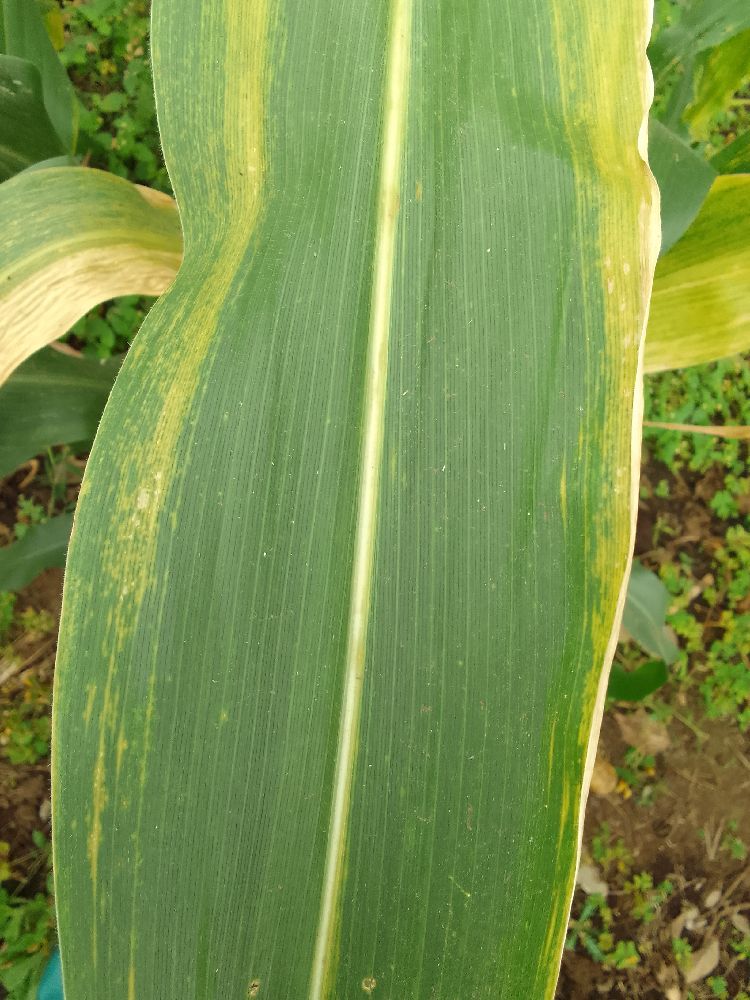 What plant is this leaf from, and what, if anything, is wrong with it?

maize, maize lethal necrosis
